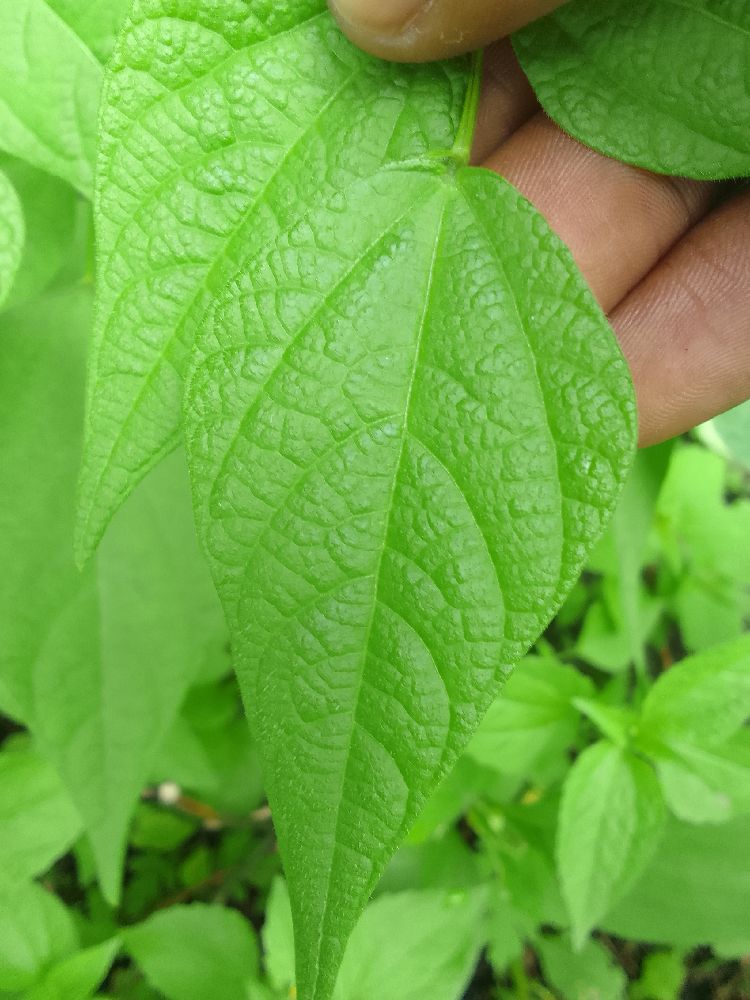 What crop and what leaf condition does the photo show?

common bean, healthy
